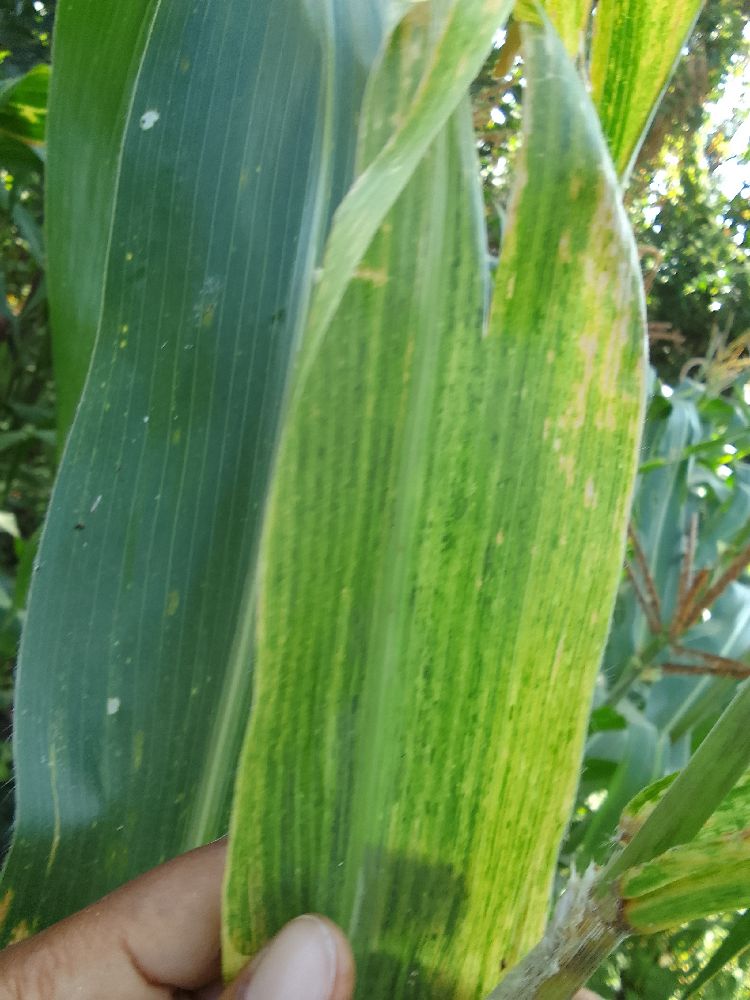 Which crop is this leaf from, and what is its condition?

maize, maize lethal necrosis
